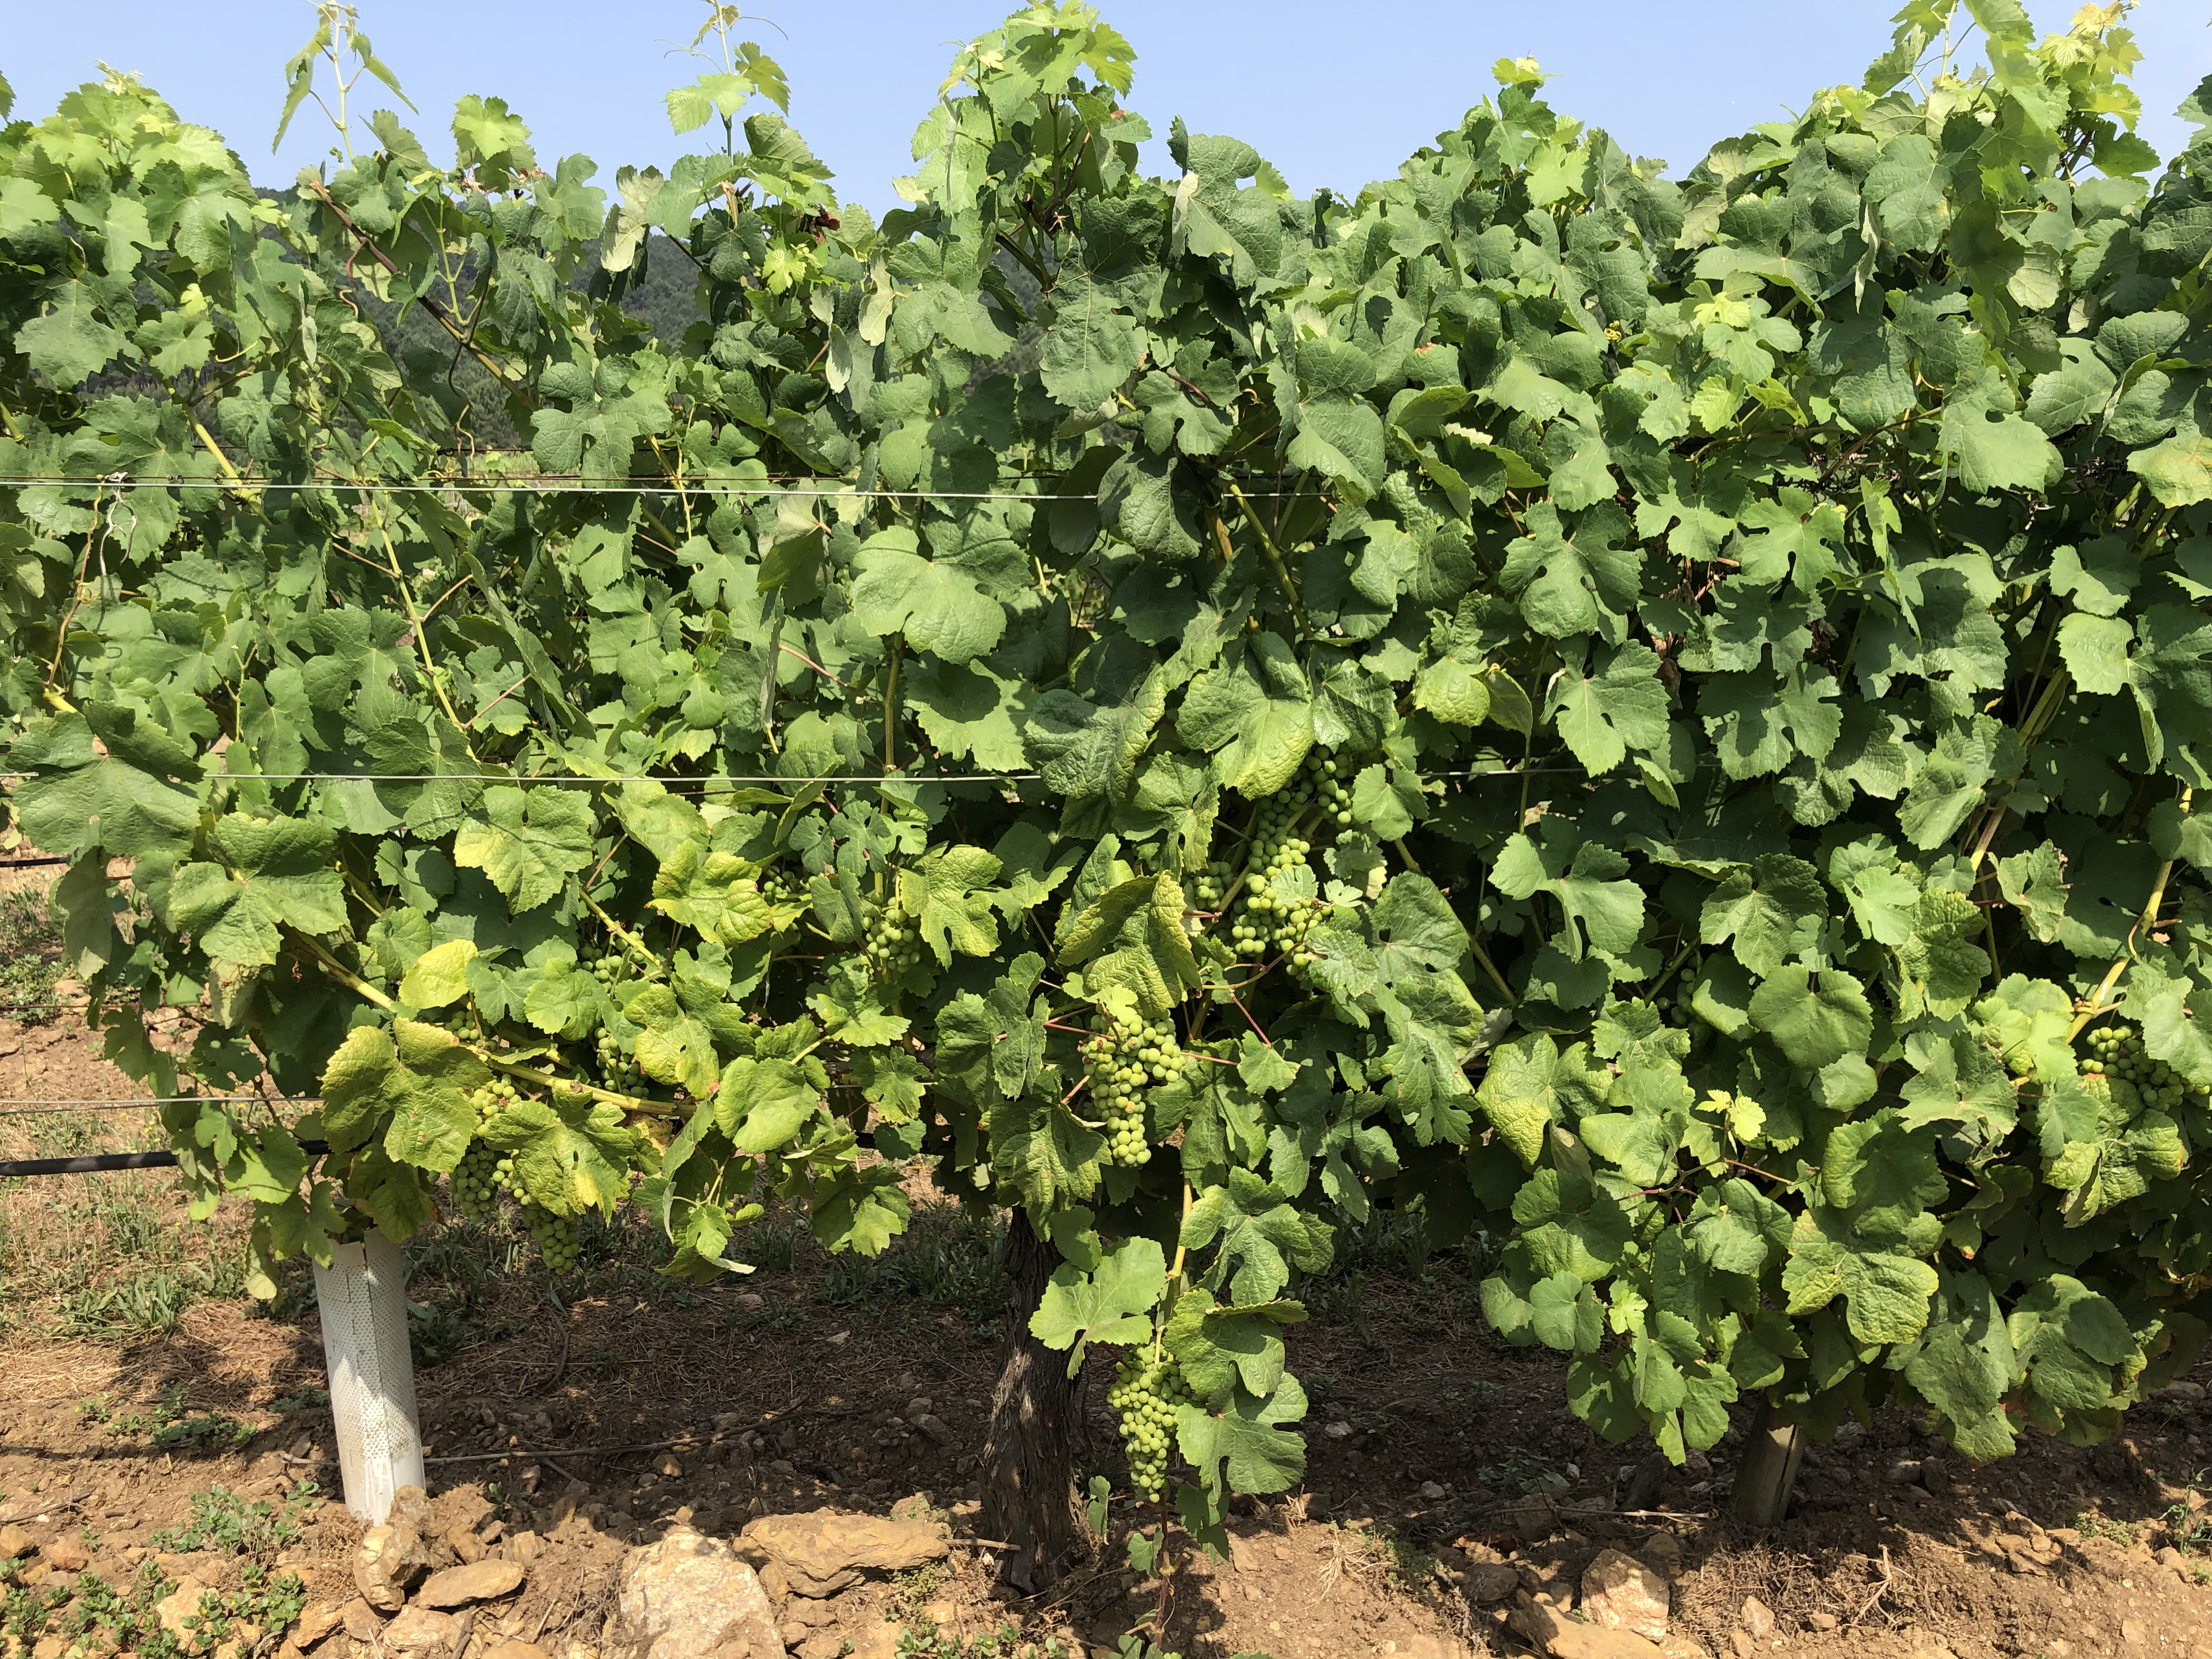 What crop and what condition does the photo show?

grapevine, not affected by esca disease
